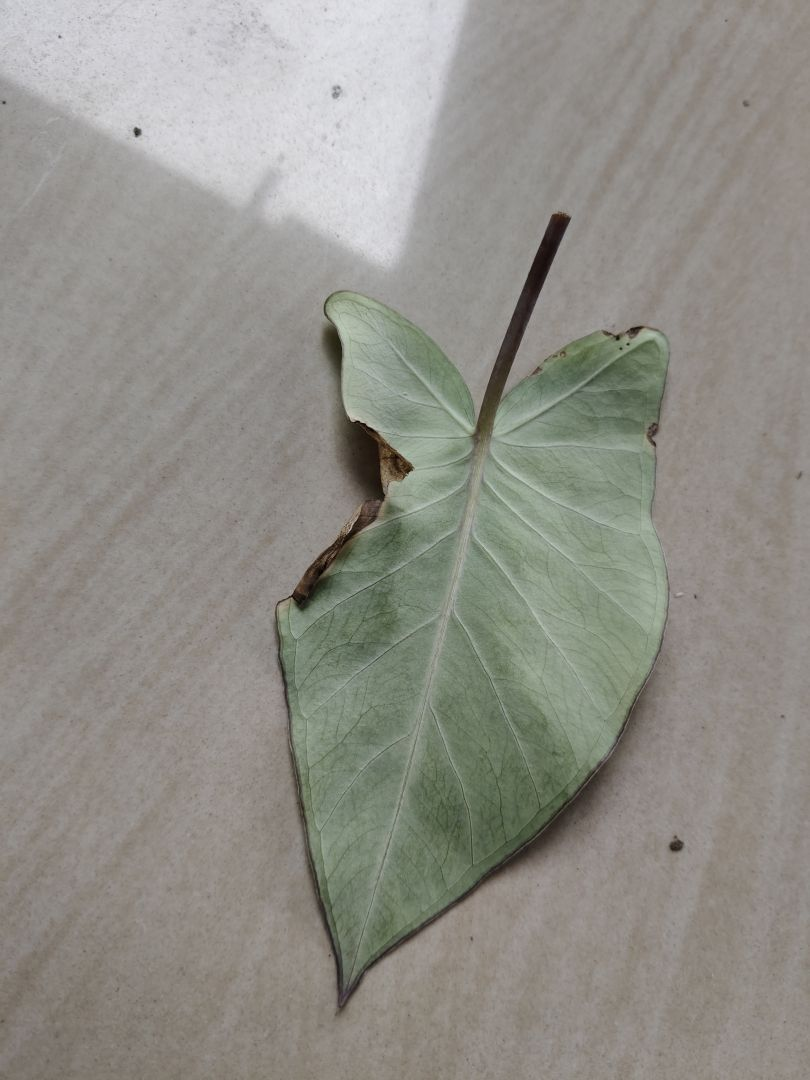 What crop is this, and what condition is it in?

taro, leaf blight
